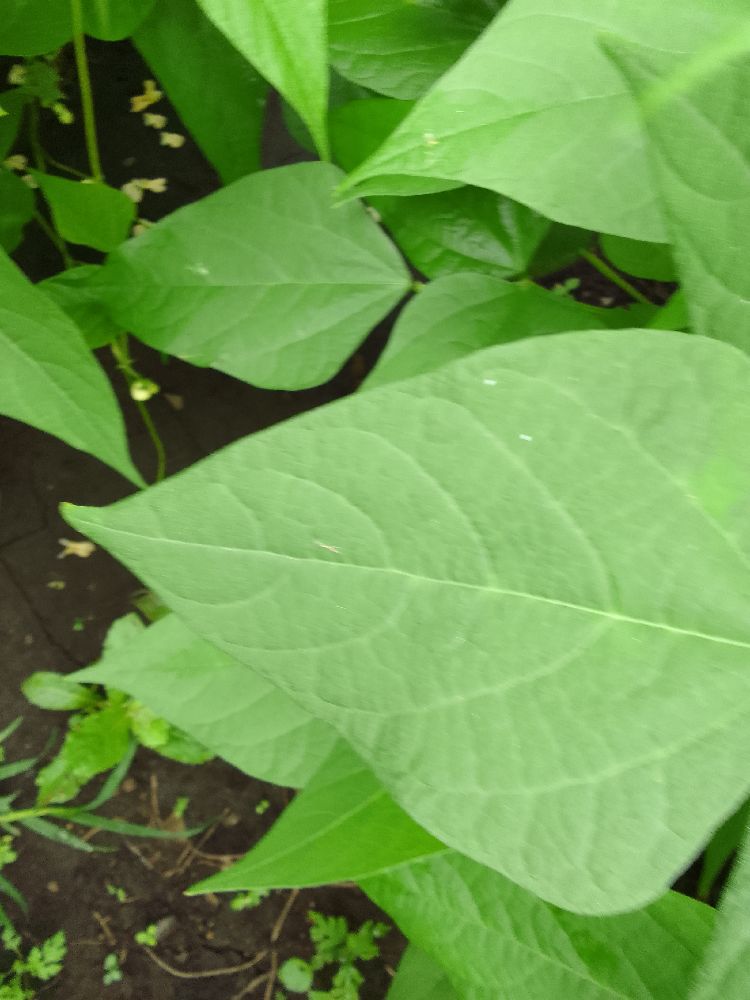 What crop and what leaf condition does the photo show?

common bean, healthy
